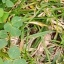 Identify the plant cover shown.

unstructured weed
